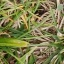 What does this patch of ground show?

grass
